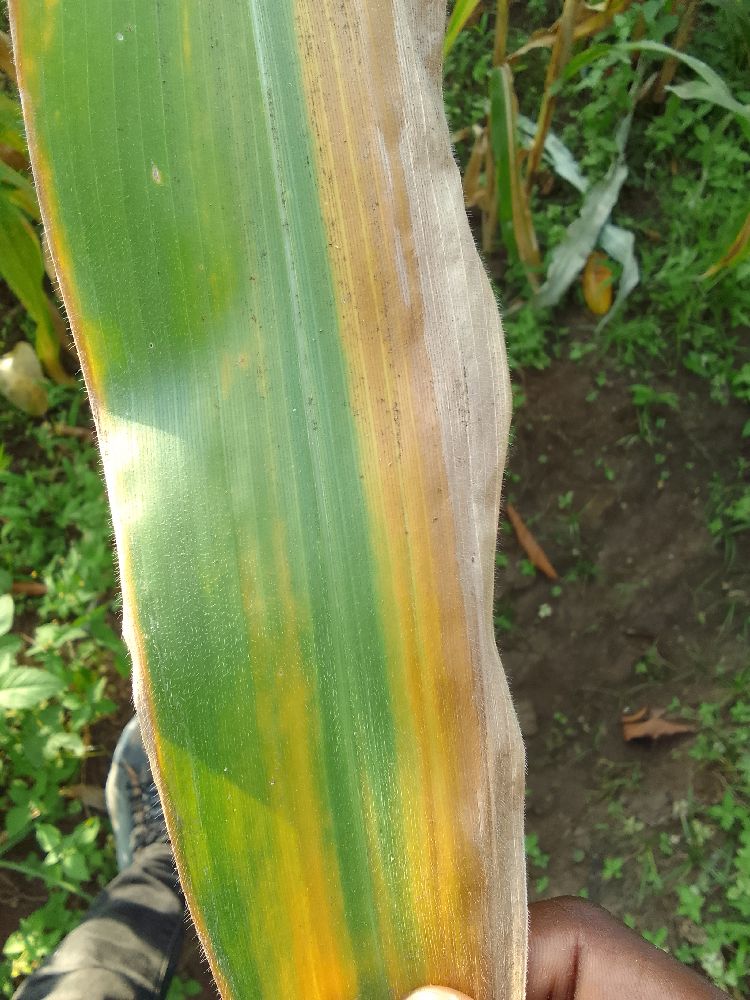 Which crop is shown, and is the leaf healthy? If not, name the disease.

maize, maize lethal necrosis
